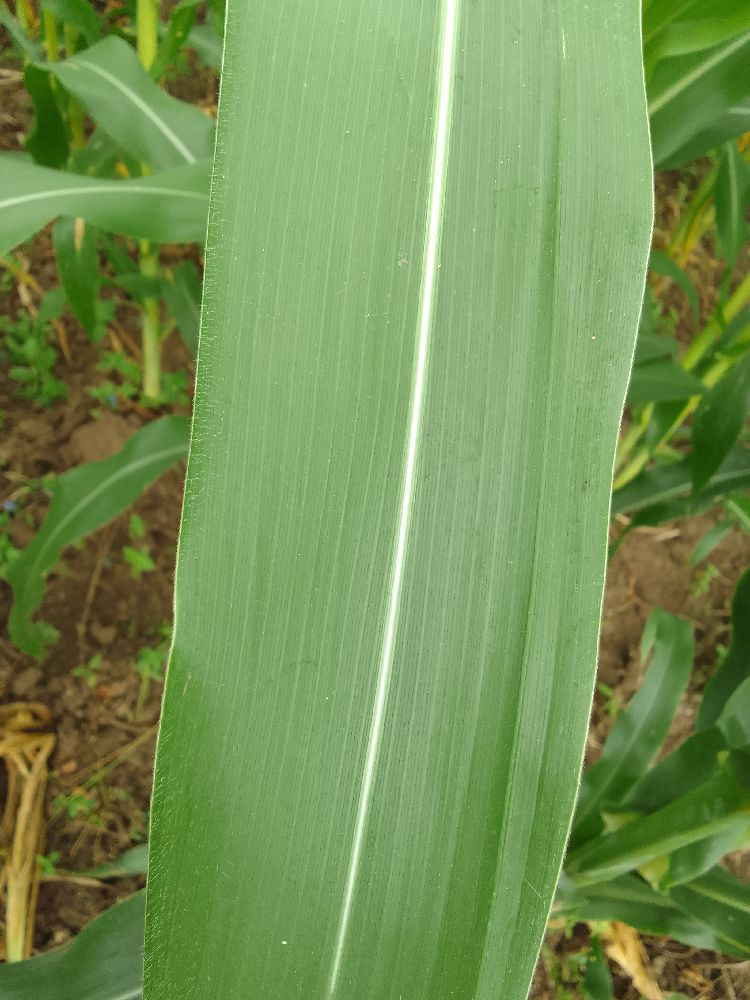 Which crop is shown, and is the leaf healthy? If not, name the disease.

maize, healthy
